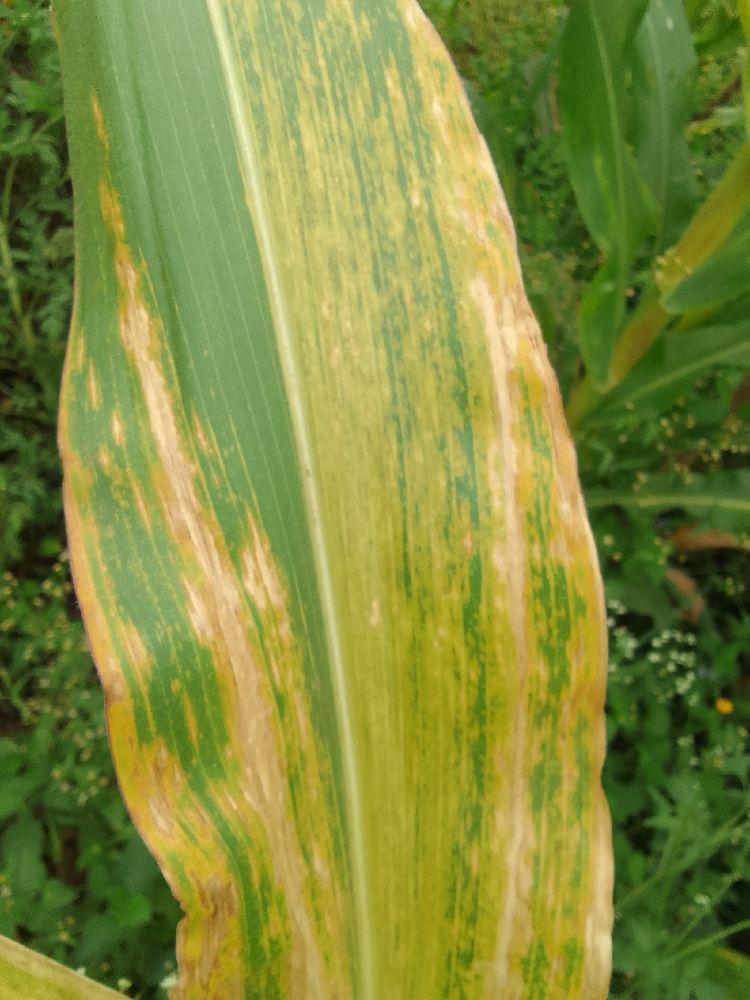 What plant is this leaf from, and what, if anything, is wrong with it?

maize, maize lethal necrosis
